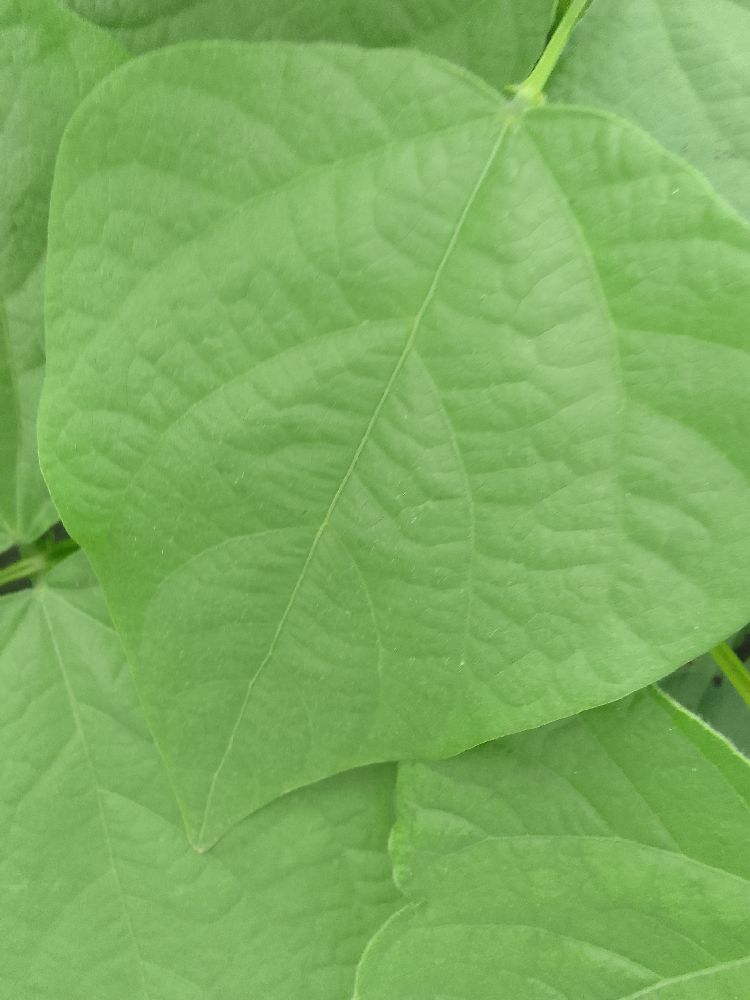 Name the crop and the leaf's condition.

common bean, healthy
